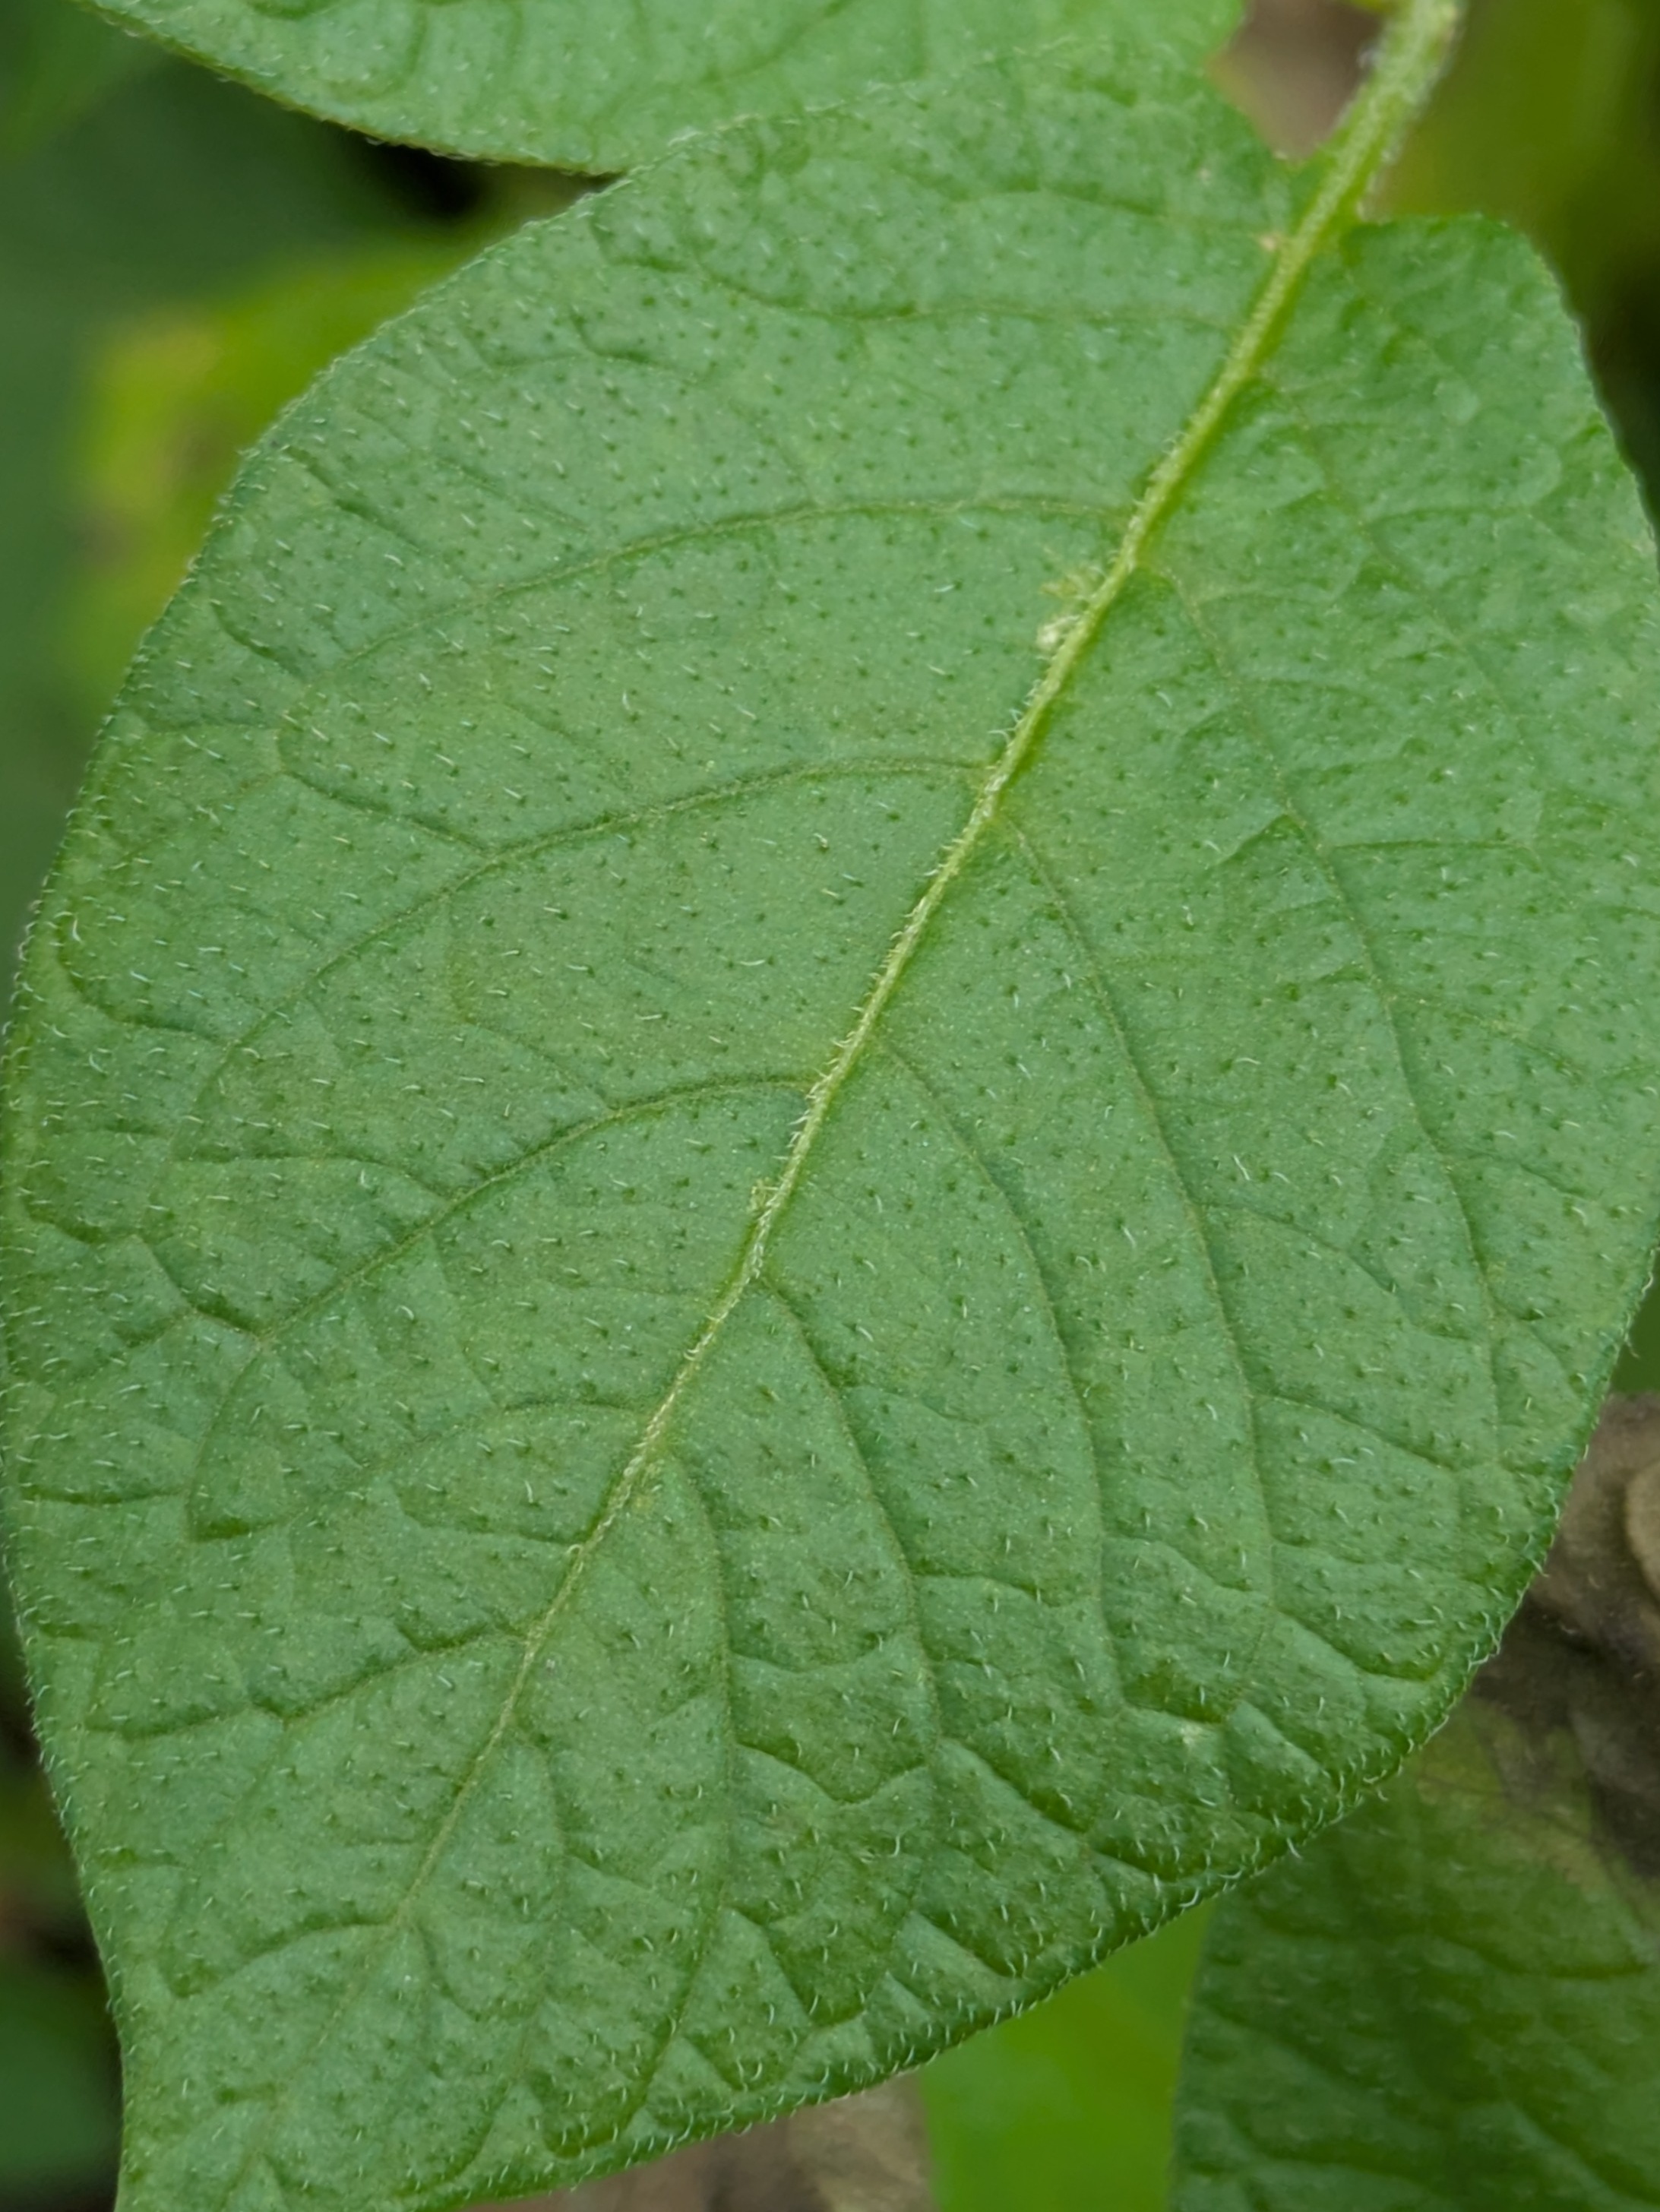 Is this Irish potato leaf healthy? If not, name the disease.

healthy
